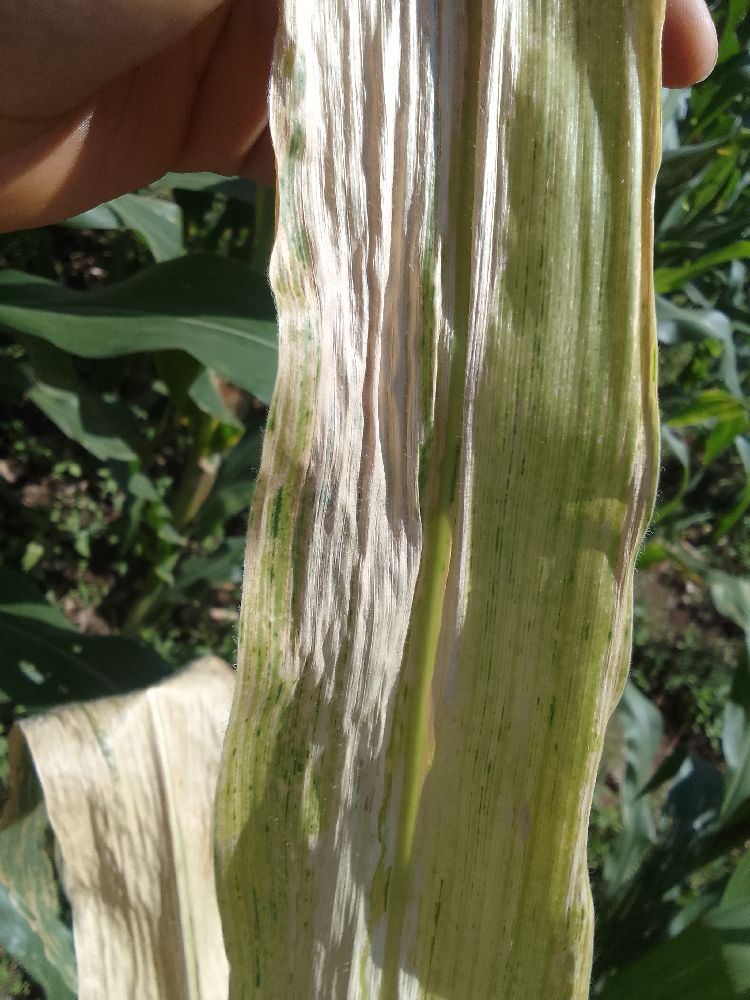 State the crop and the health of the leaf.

maize, maize lethal necrosis
